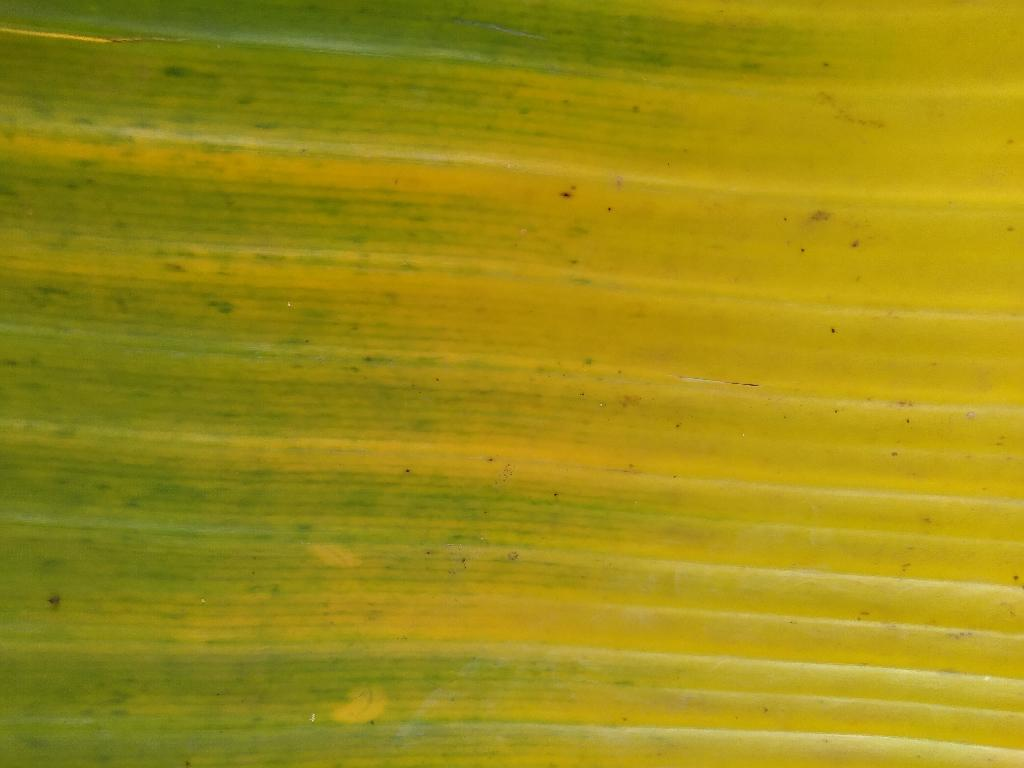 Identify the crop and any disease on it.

banana, fusarium wilt race 1
